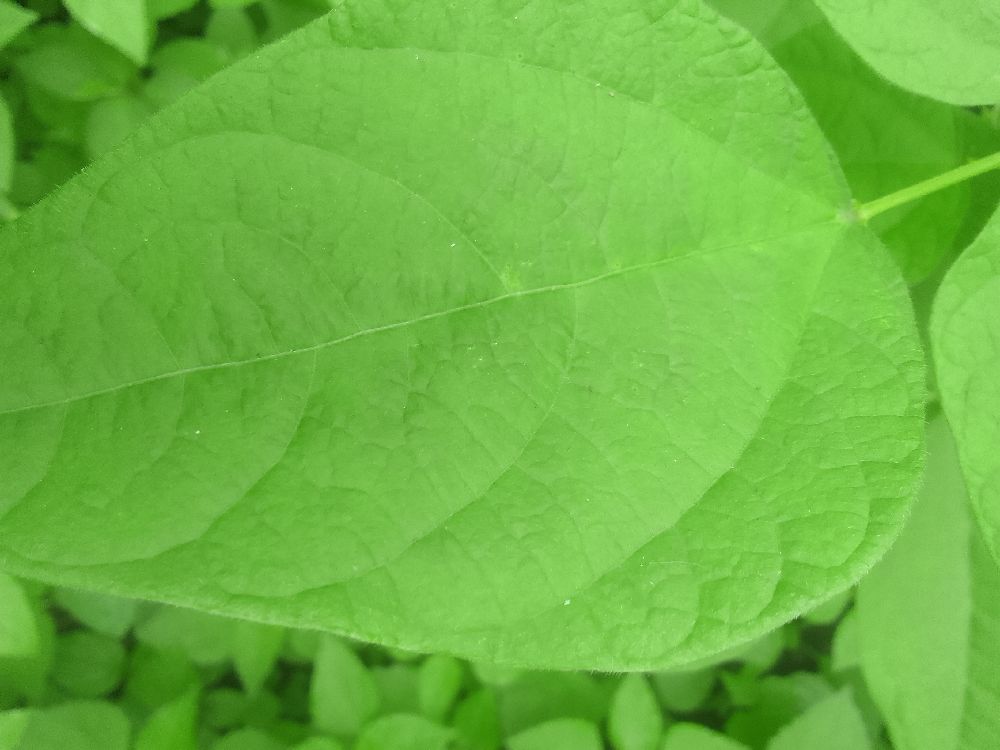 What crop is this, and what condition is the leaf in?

common bean, healthy
